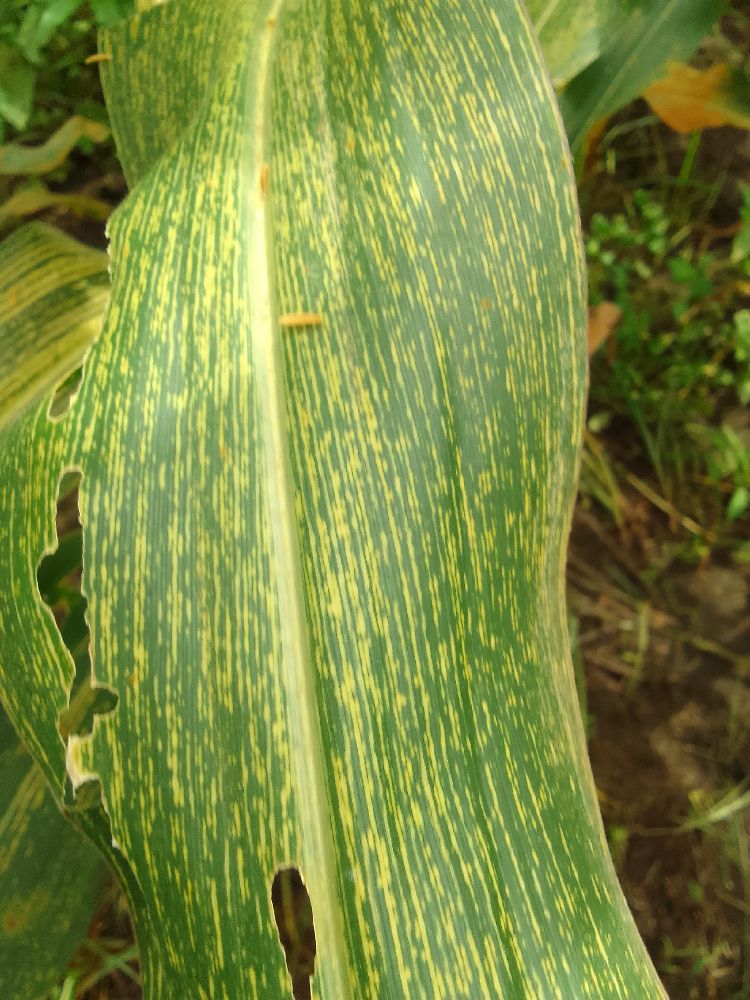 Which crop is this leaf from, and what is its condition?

maize, maize streak virus
